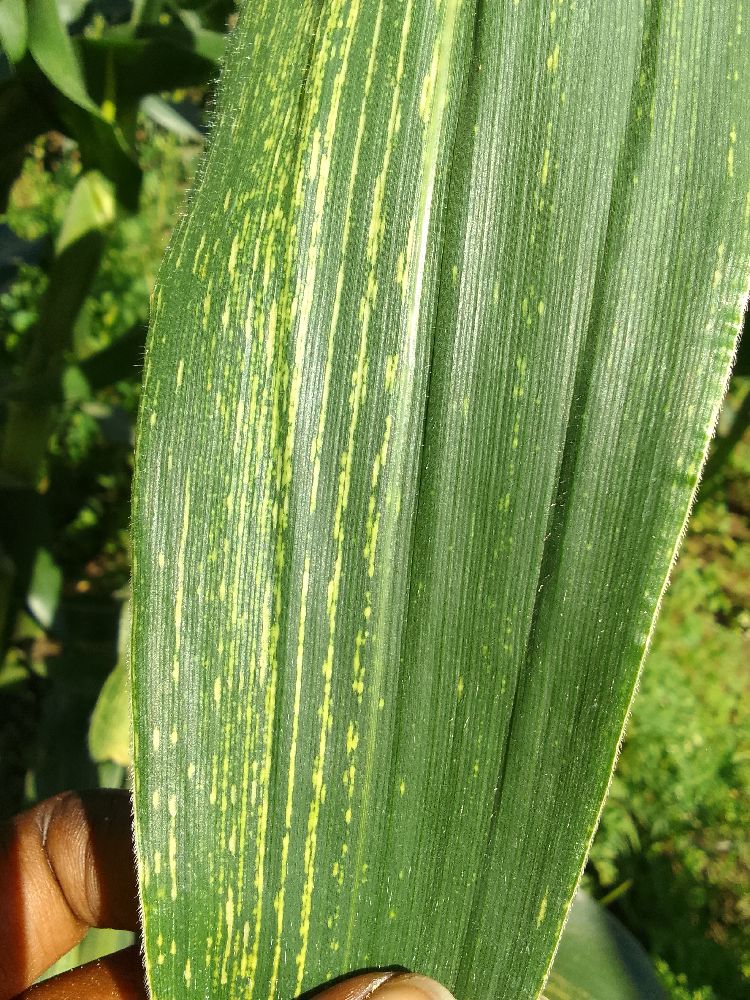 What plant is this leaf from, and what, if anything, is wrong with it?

maize, maize streak virus
